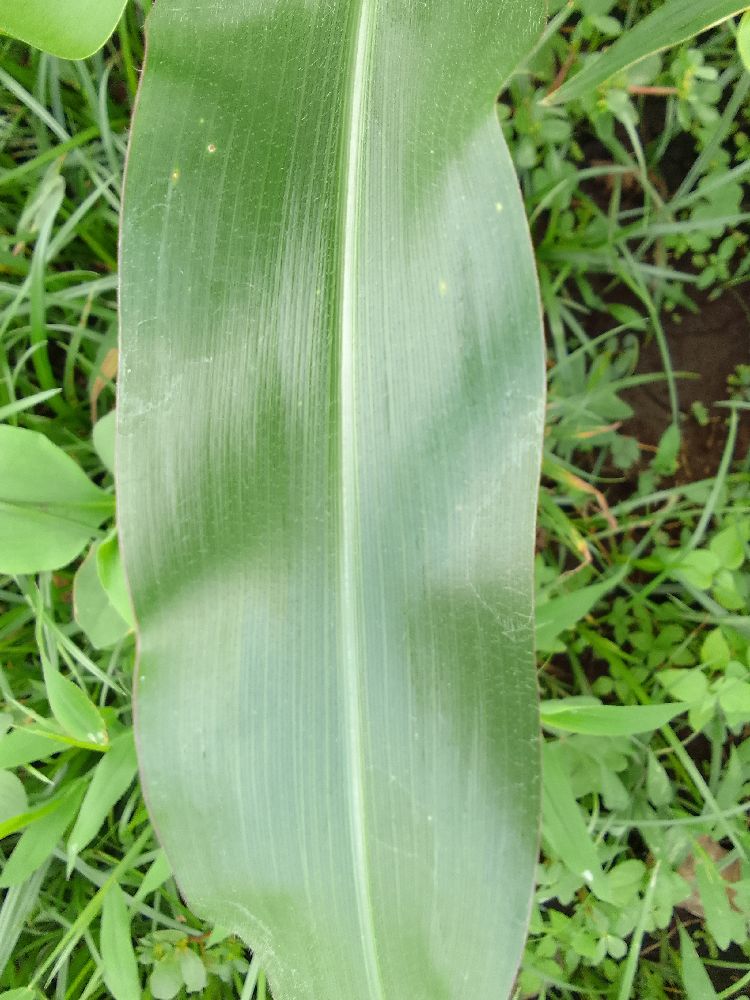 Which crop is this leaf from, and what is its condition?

maize, healthy
